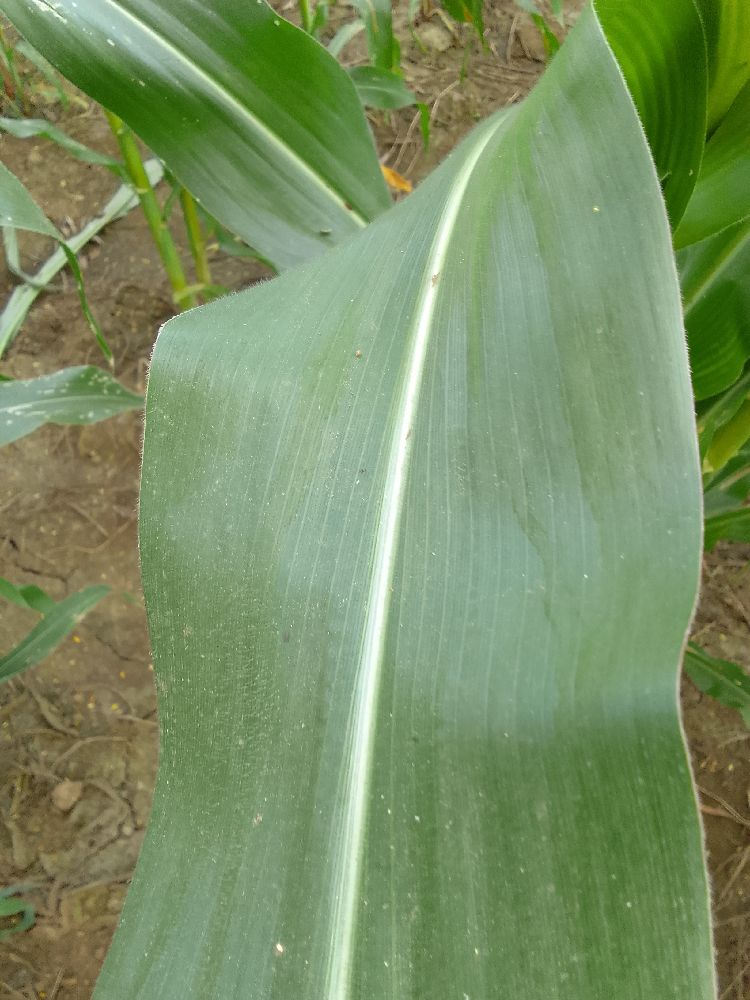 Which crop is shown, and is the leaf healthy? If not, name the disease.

maize, healthy
